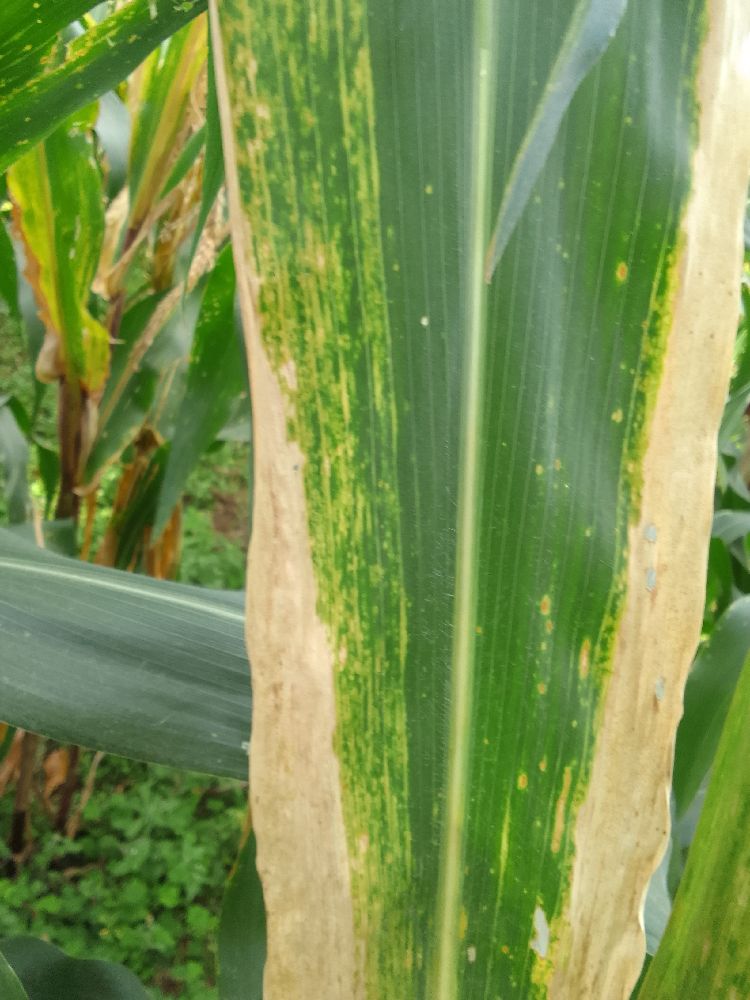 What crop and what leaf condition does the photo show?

maize, maize lethal necrosis
